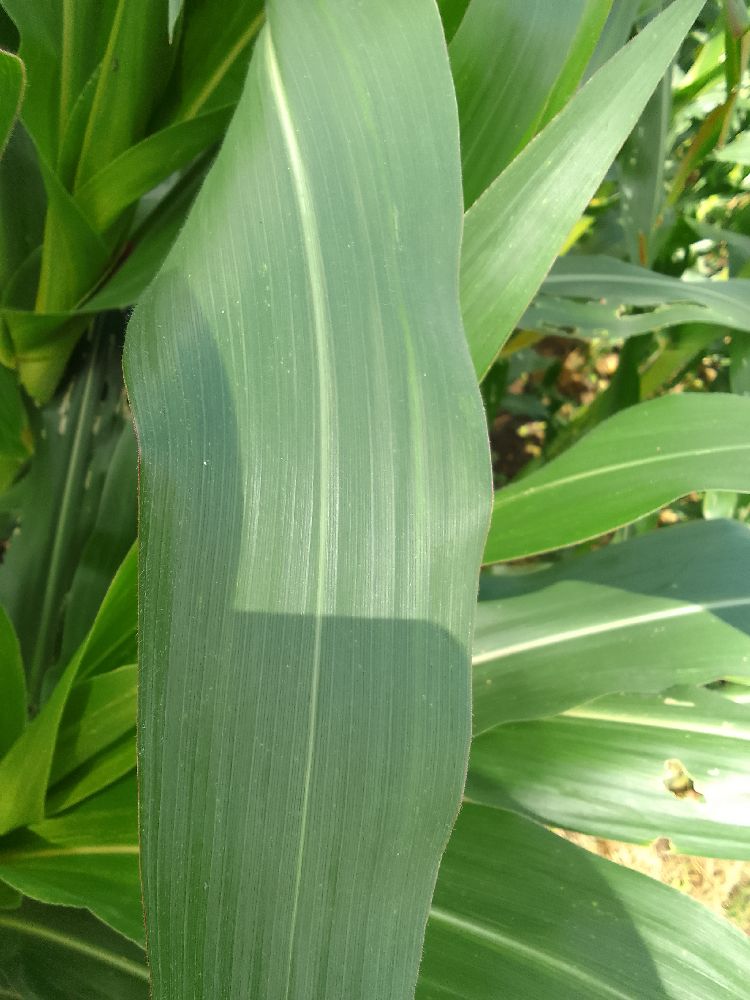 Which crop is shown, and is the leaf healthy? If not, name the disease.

maize, healthy
